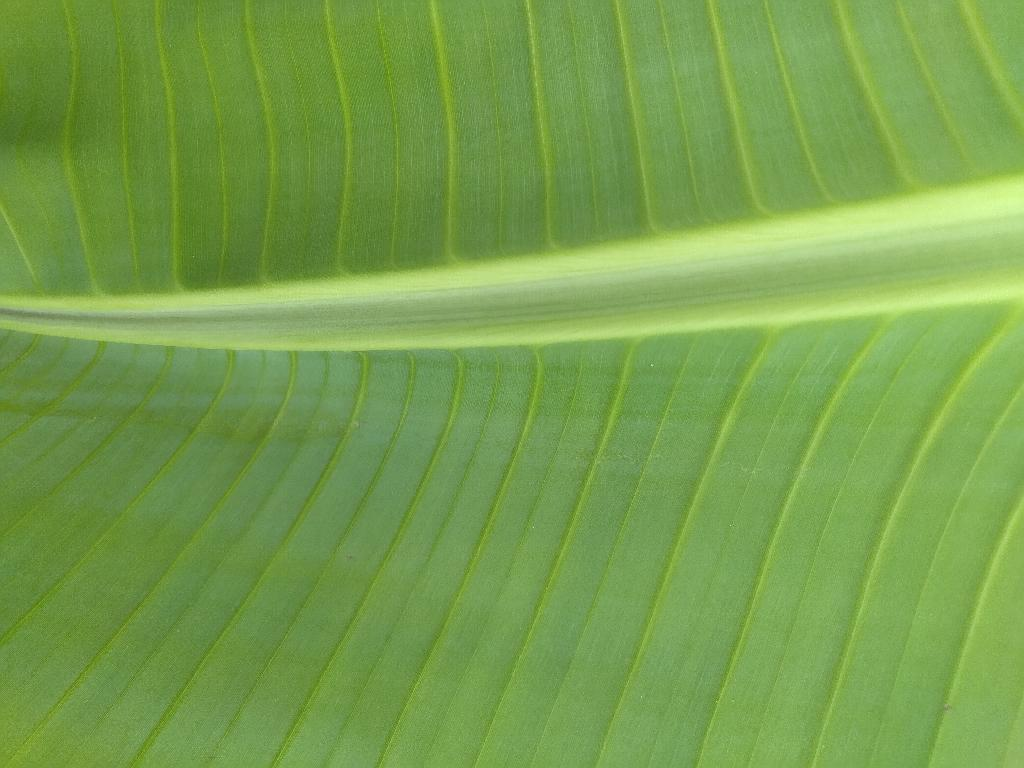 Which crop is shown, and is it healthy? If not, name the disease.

banana, healthy
